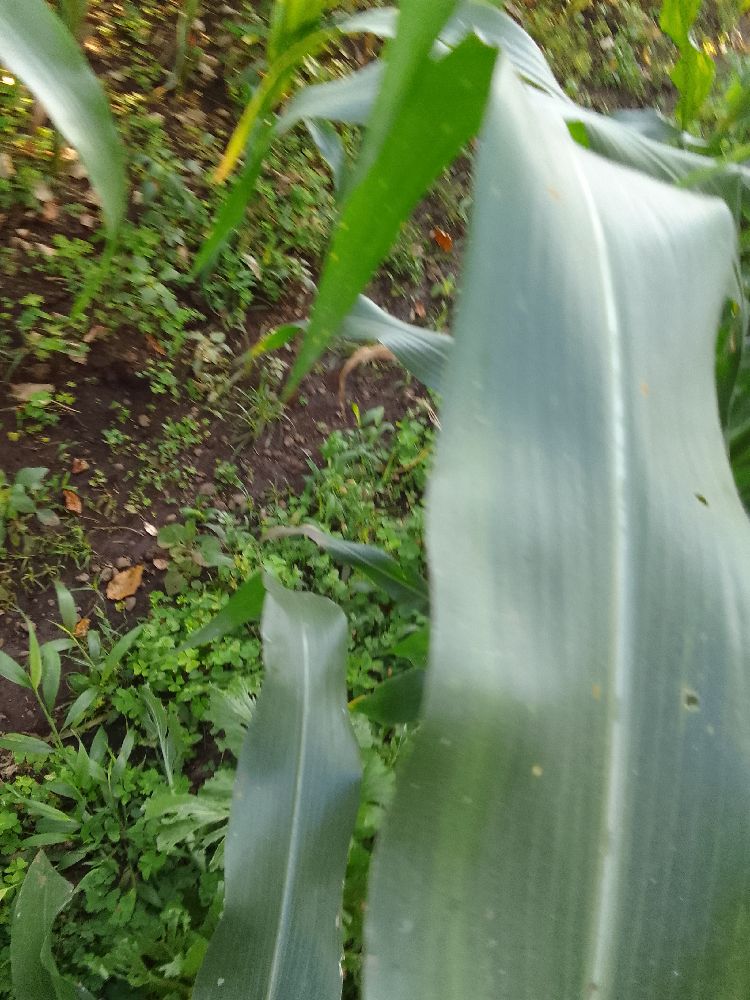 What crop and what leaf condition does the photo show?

maize, healthy
